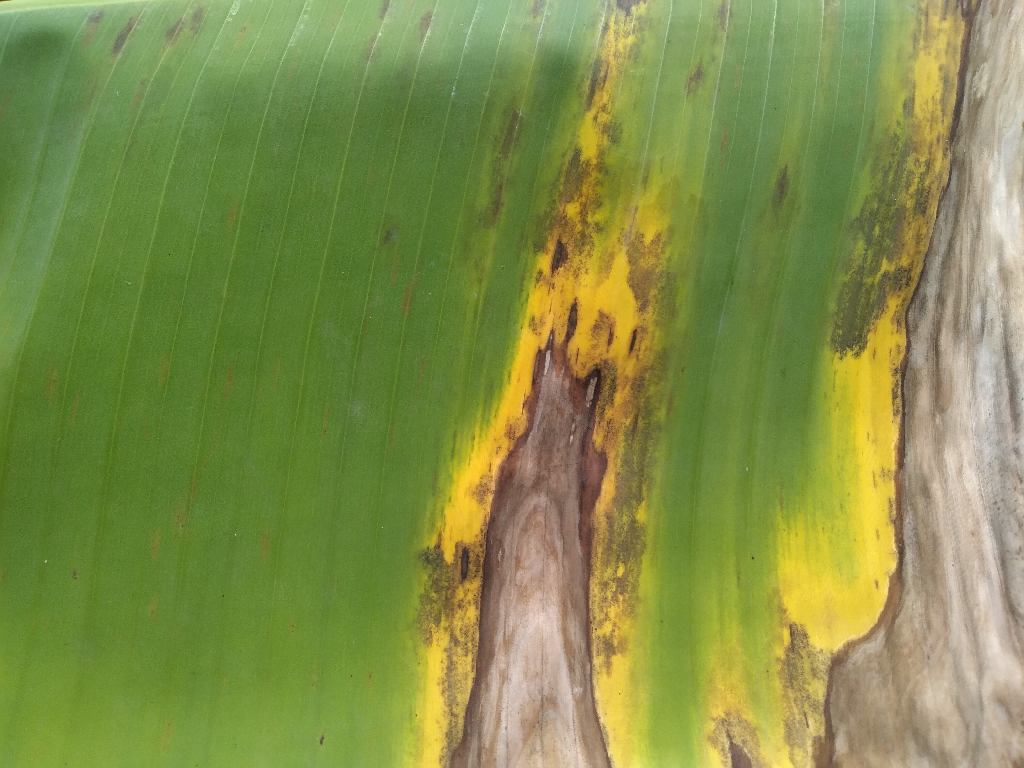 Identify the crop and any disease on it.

banana, black sigatoka
